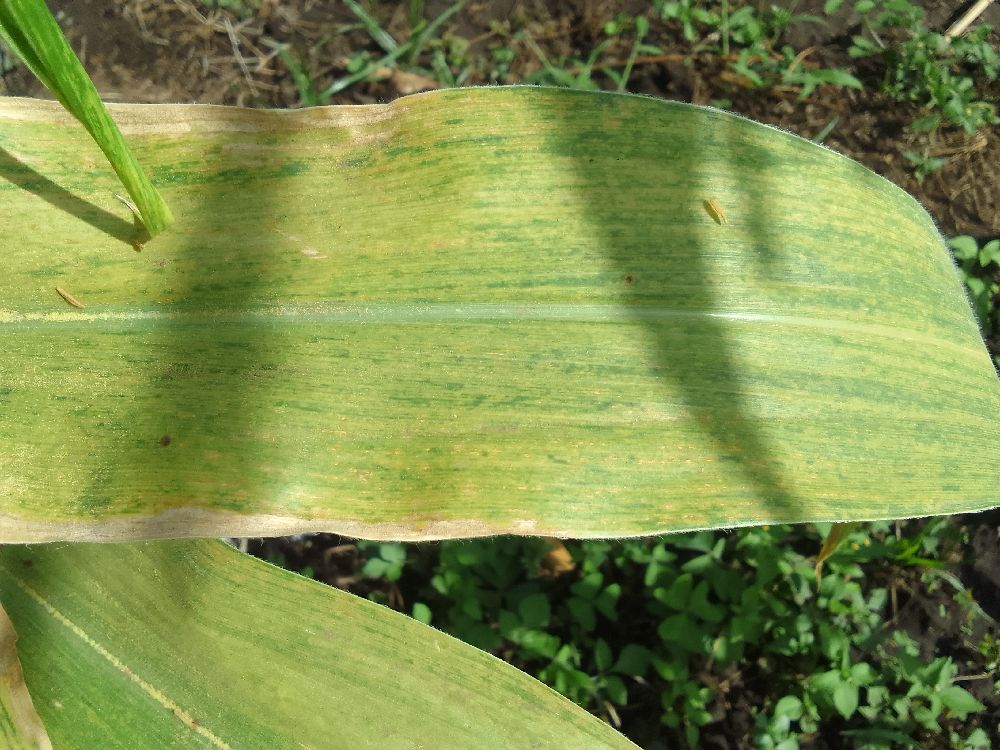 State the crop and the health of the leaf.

maize, maize lethal necrosis
